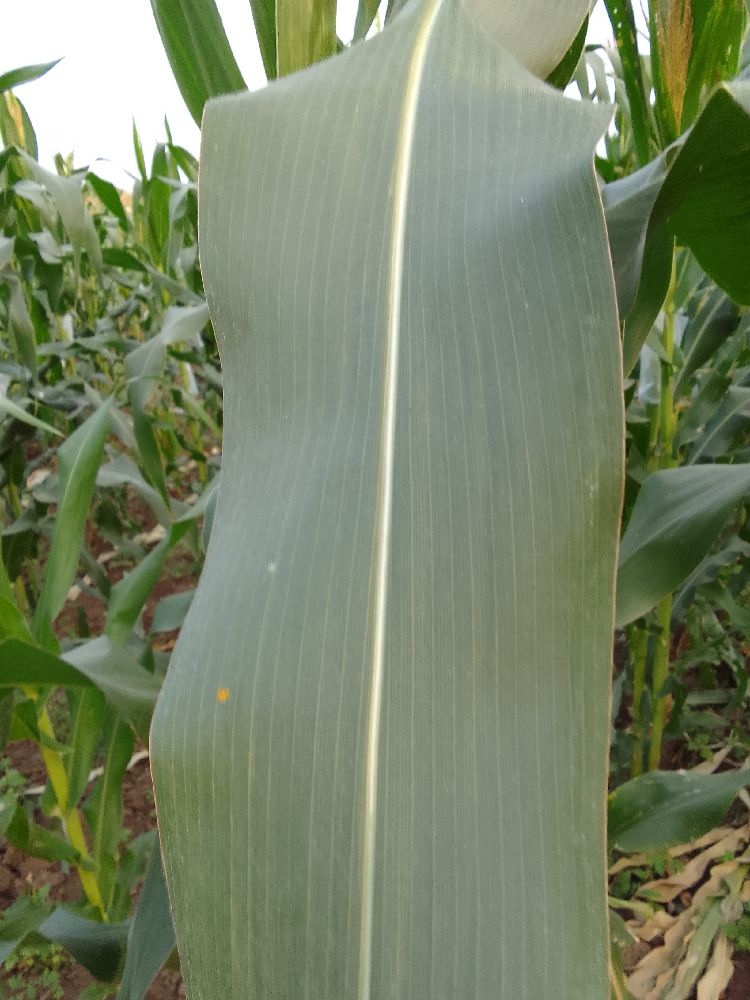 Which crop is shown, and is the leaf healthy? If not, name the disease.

maize, healthy
